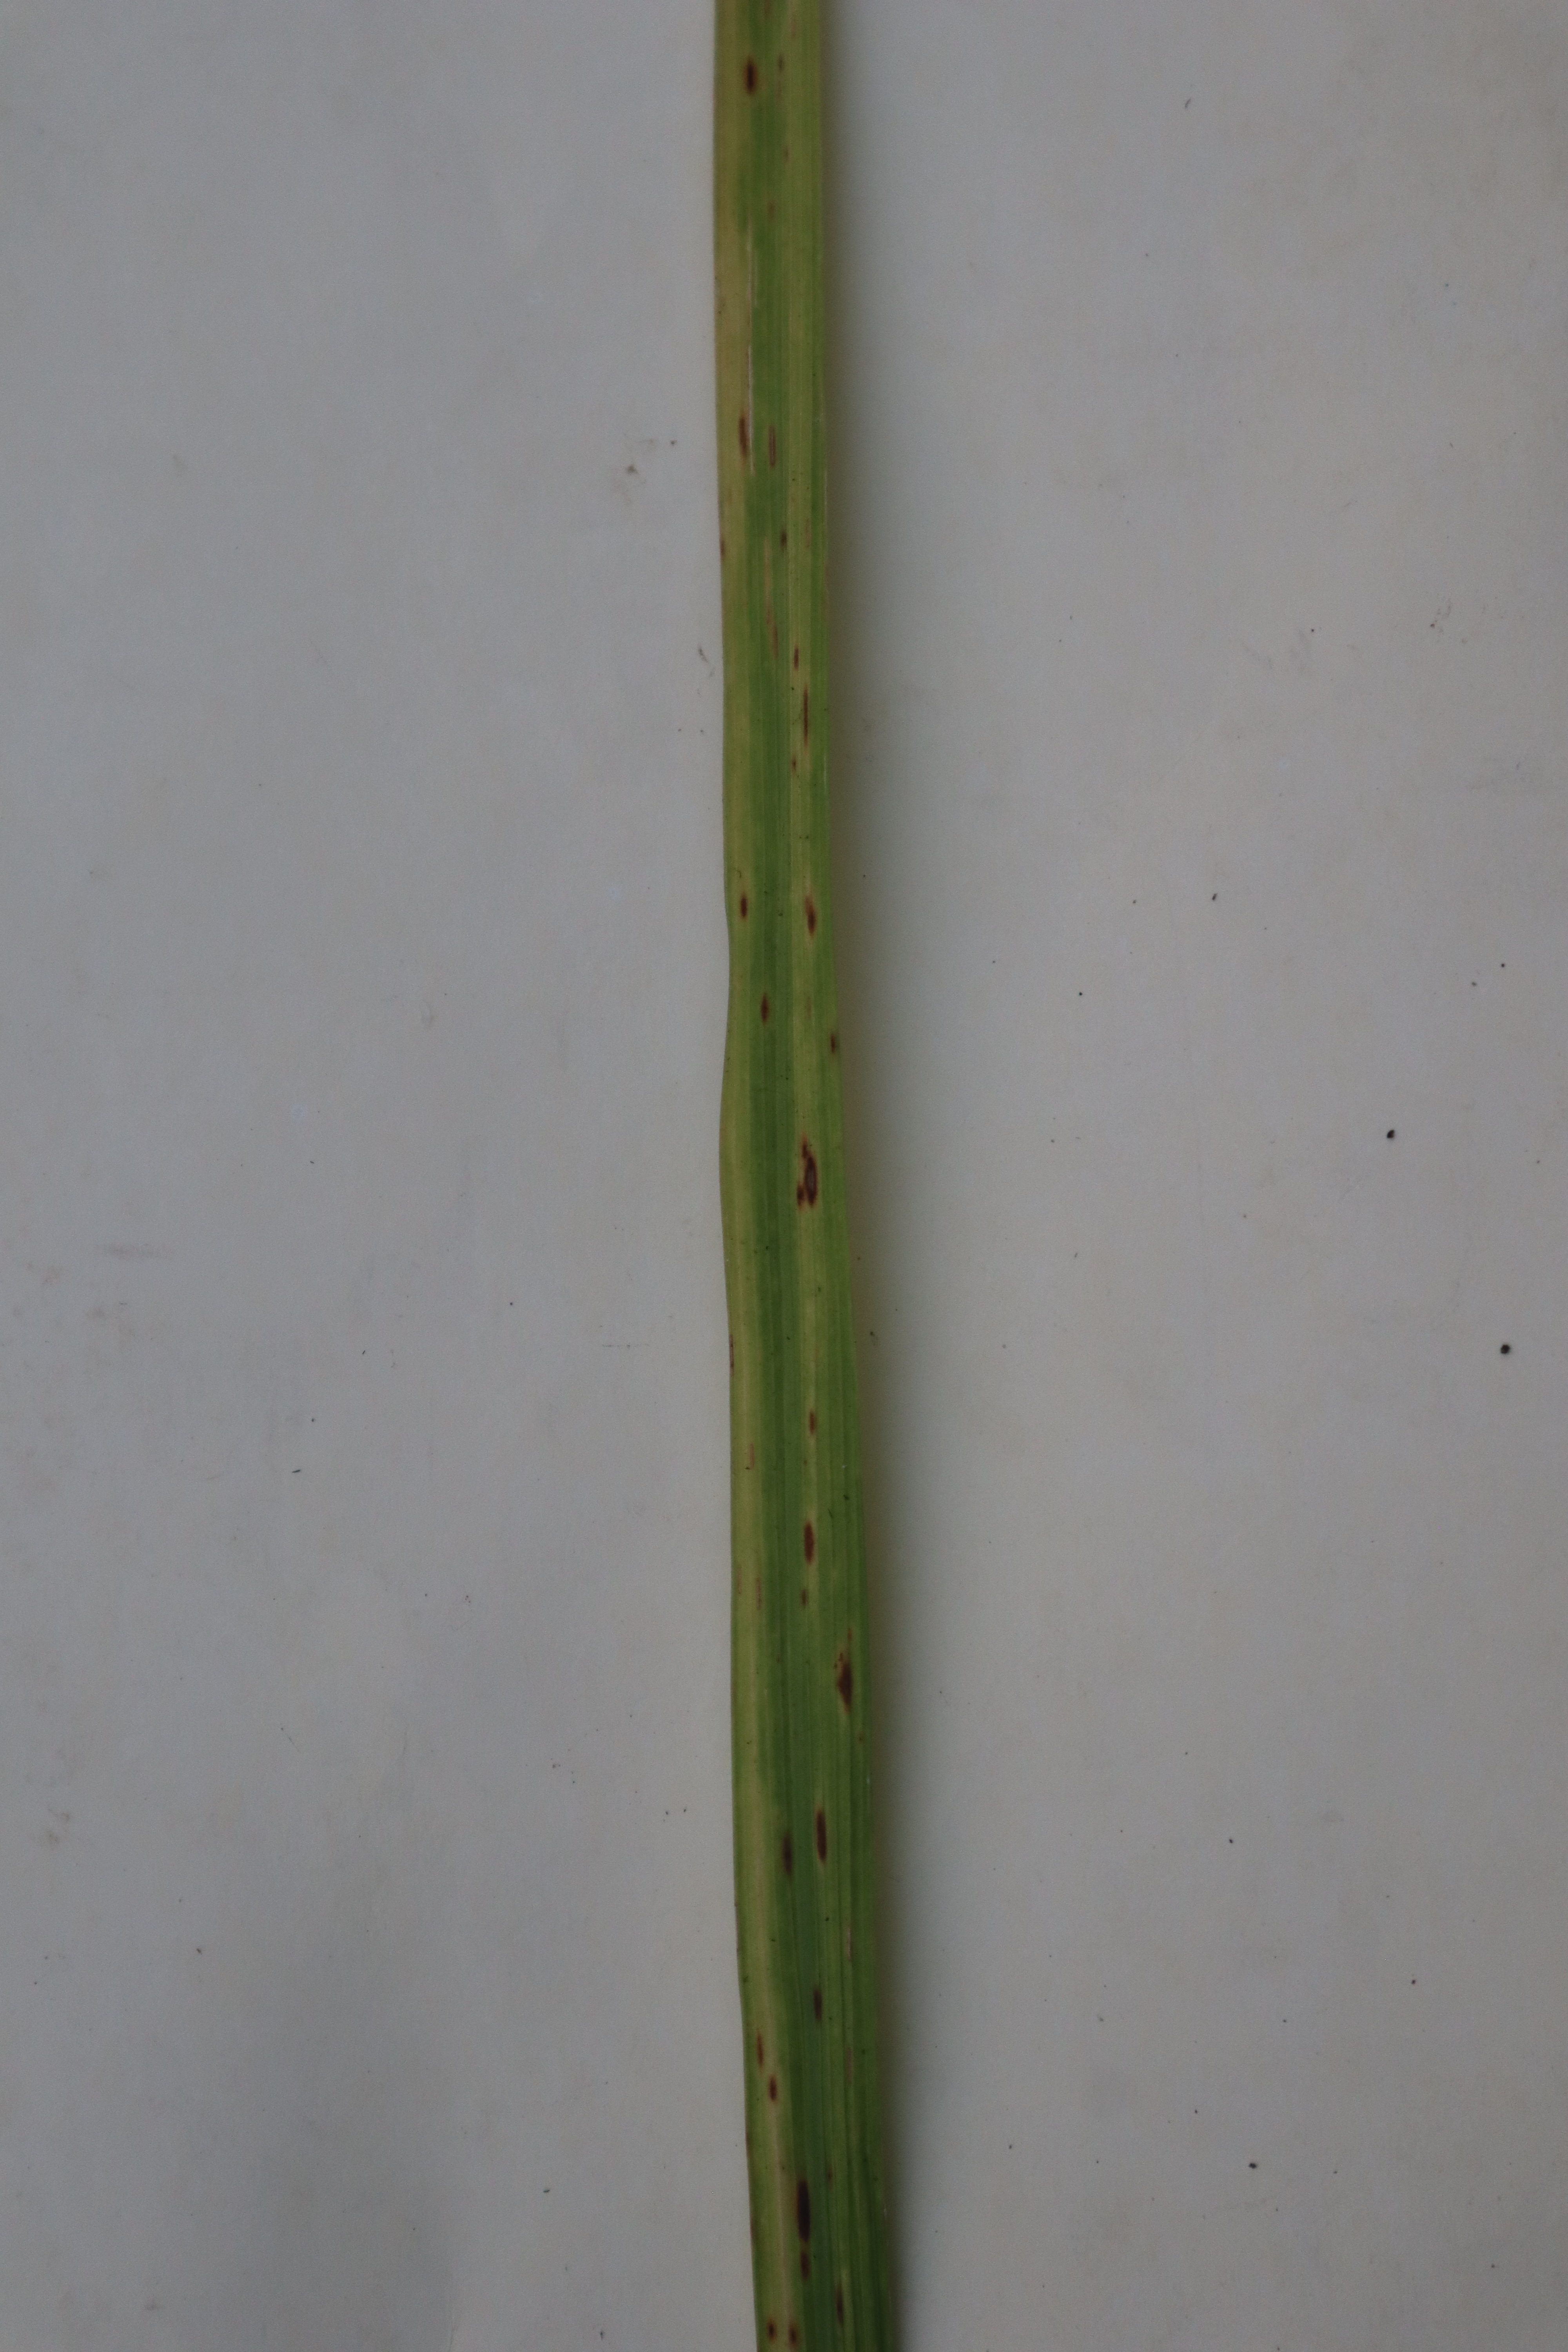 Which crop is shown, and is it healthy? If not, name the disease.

rice, brown spots
